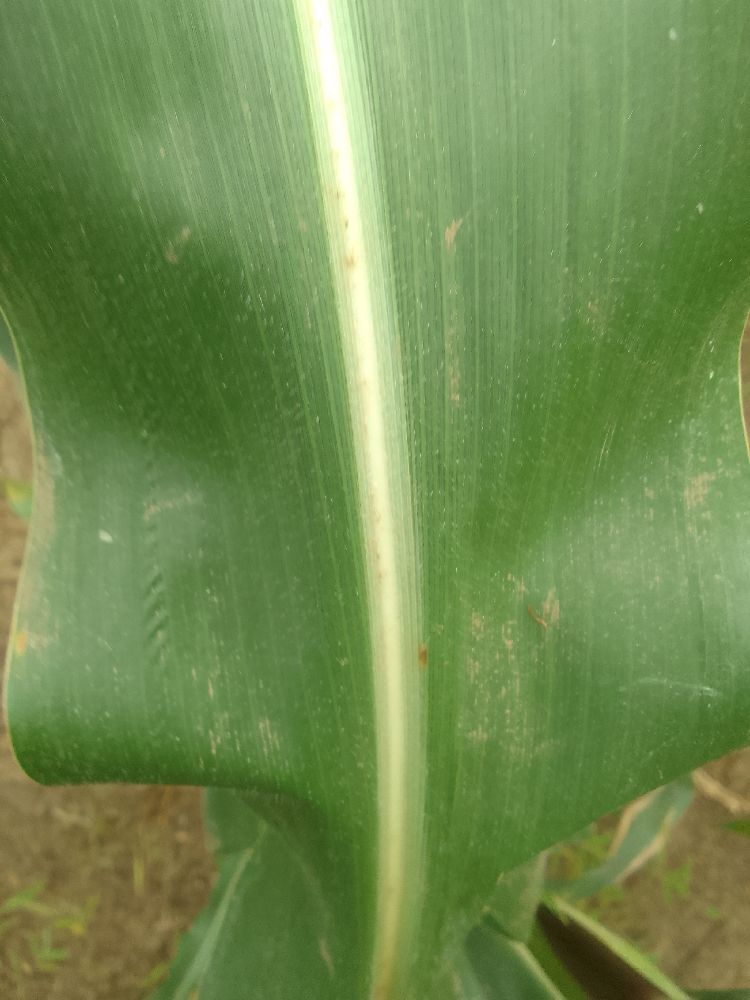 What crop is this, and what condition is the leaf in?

maize, healthy
